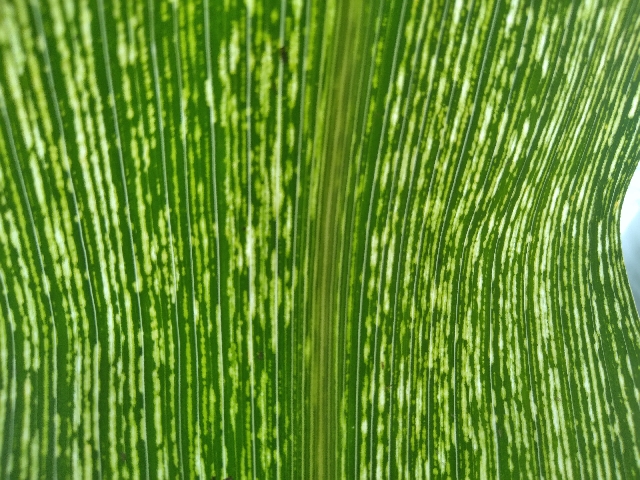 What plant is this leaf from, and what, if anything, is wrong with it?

maize, maize streak virus
